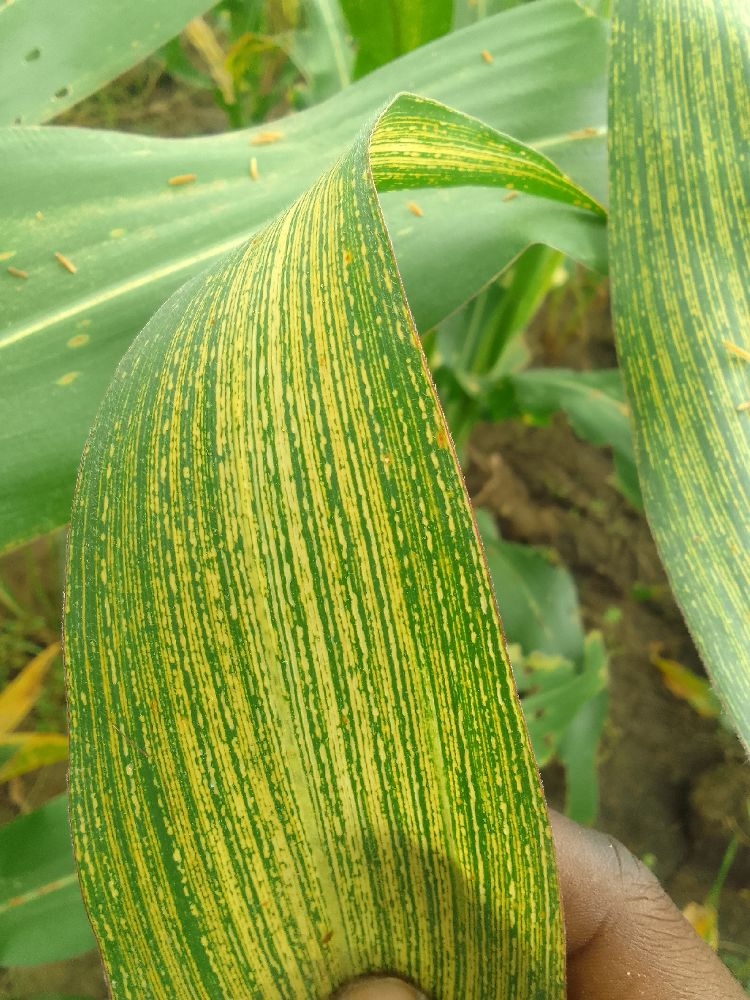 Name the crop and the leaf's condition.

maize, maize streak virus
